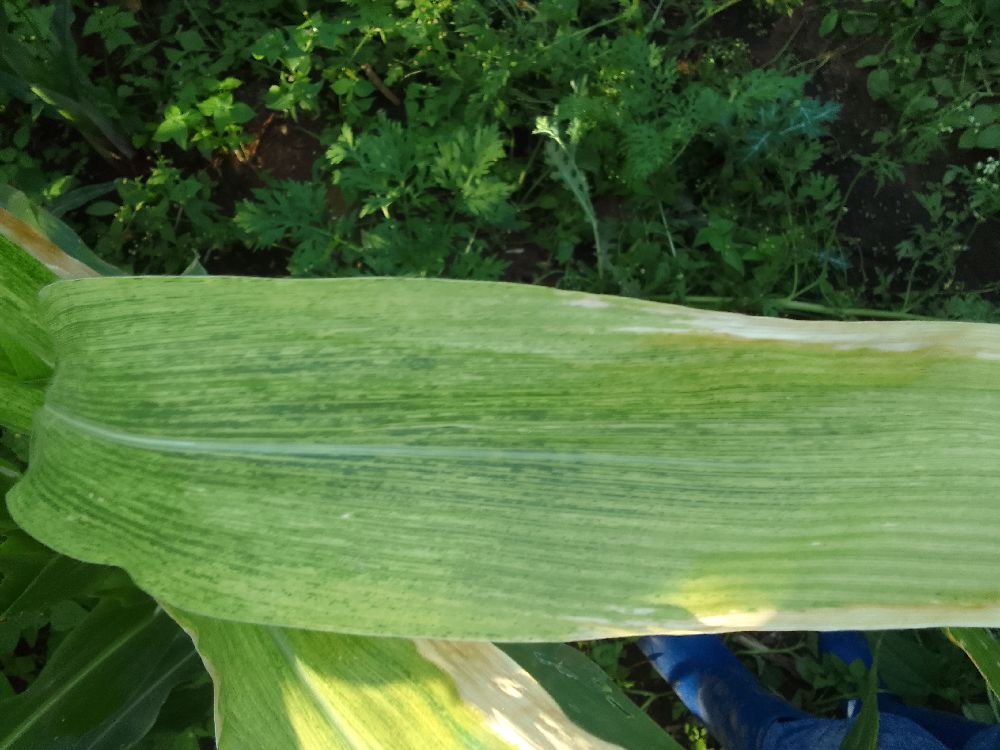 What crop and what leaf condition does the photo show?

maize, maize lethal necrosis
